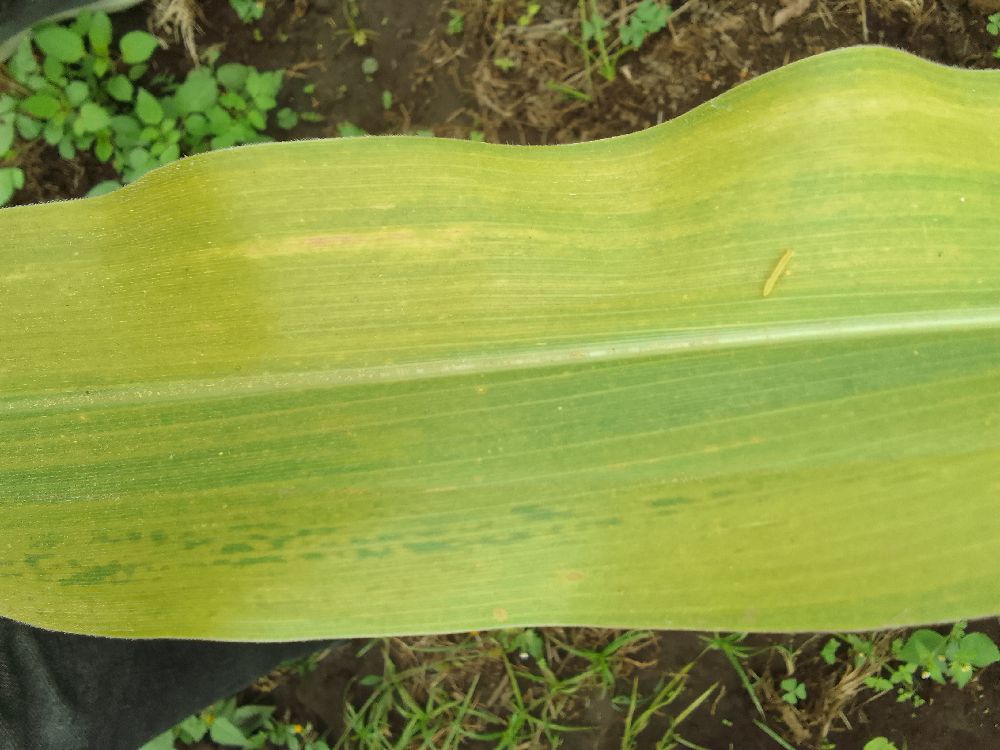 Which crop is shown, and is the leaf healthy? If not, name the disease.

maize, maize lethal necrosis
